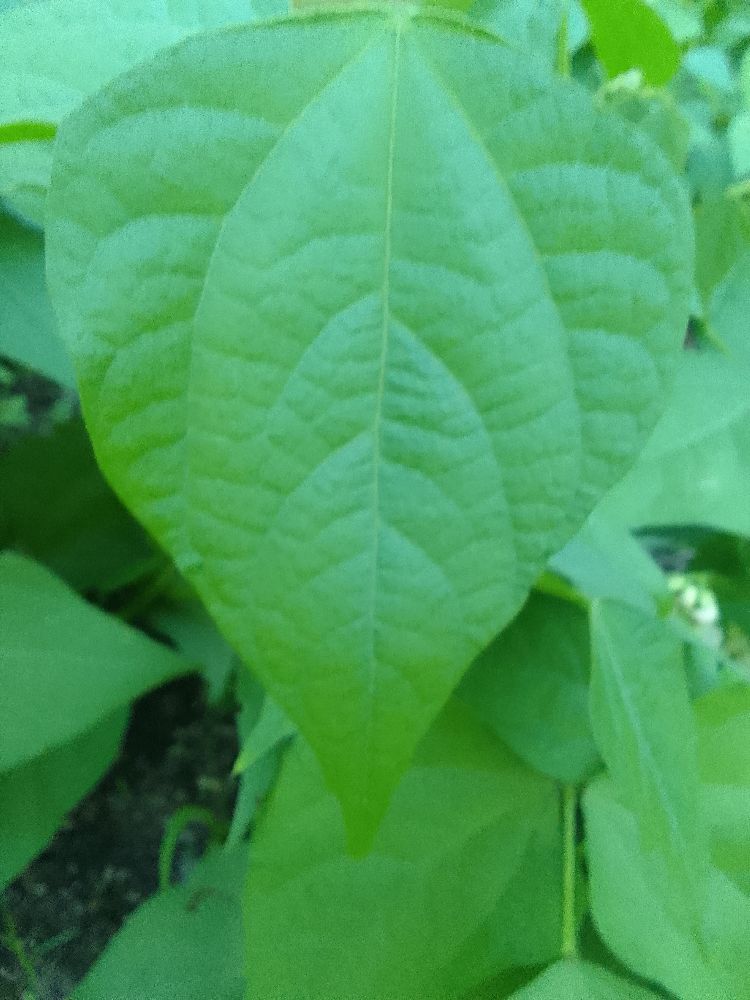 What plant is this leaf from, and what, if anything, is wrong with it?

common bean, healthy
